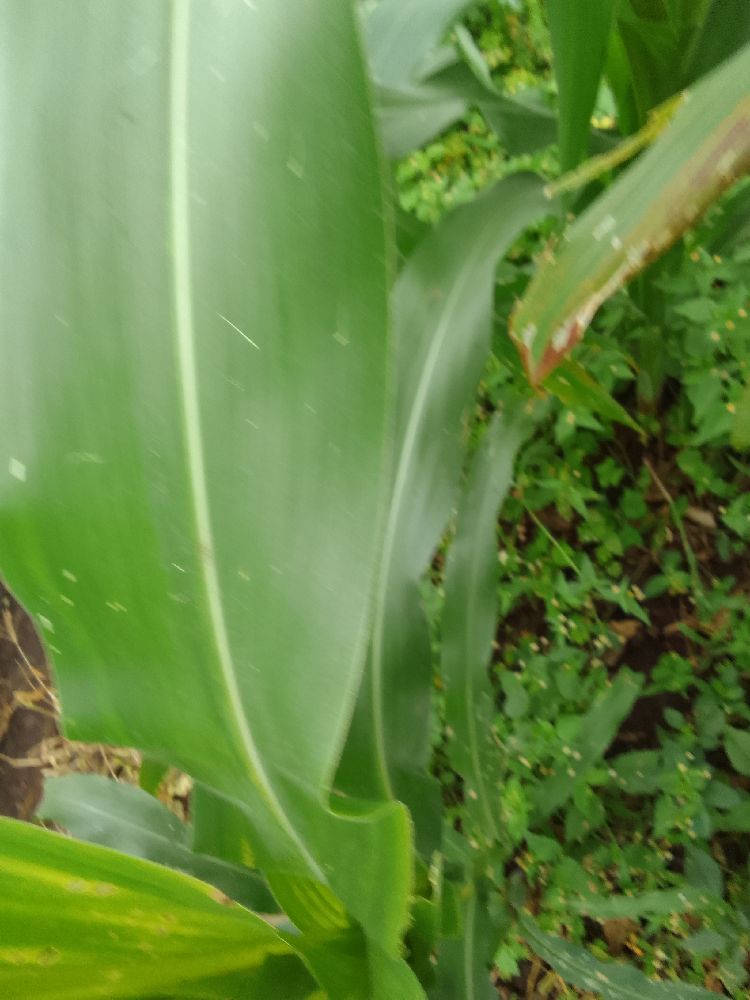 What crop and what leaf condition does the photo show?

maize, healthy
